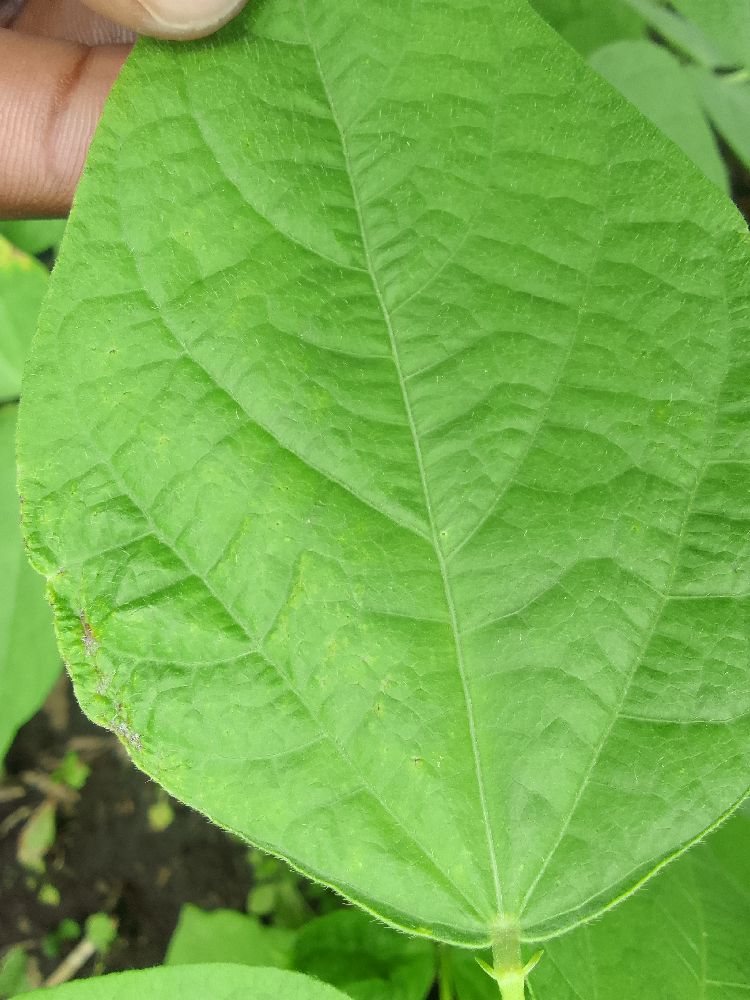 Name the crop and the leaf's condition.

common bean, healthy
